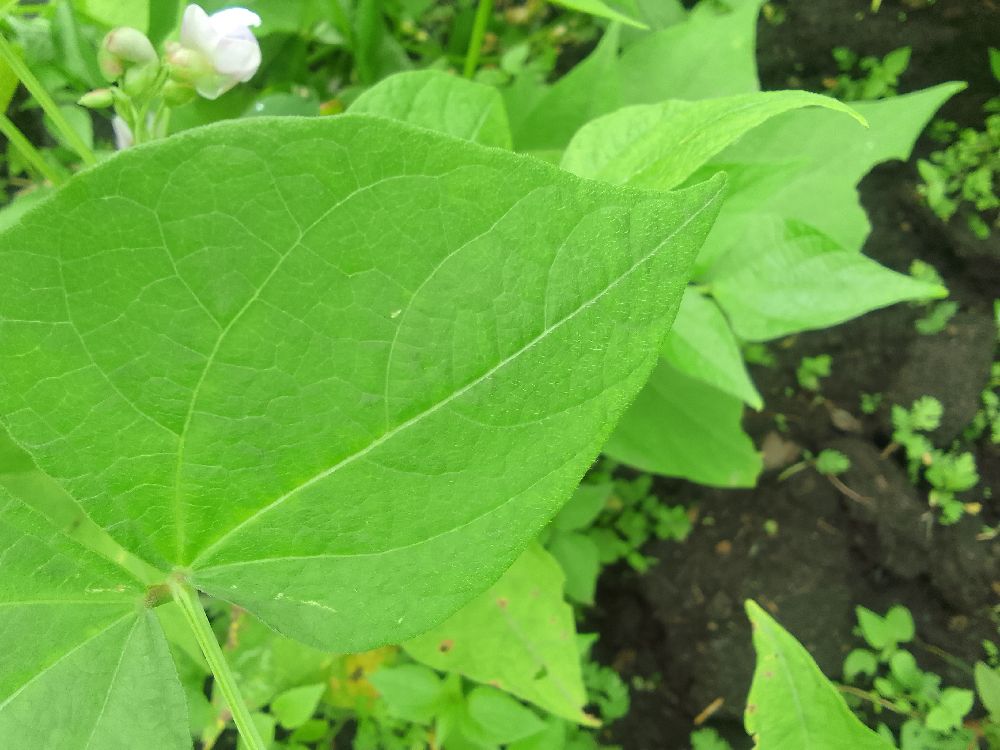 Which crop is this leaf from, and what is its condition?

common bean, healthy
